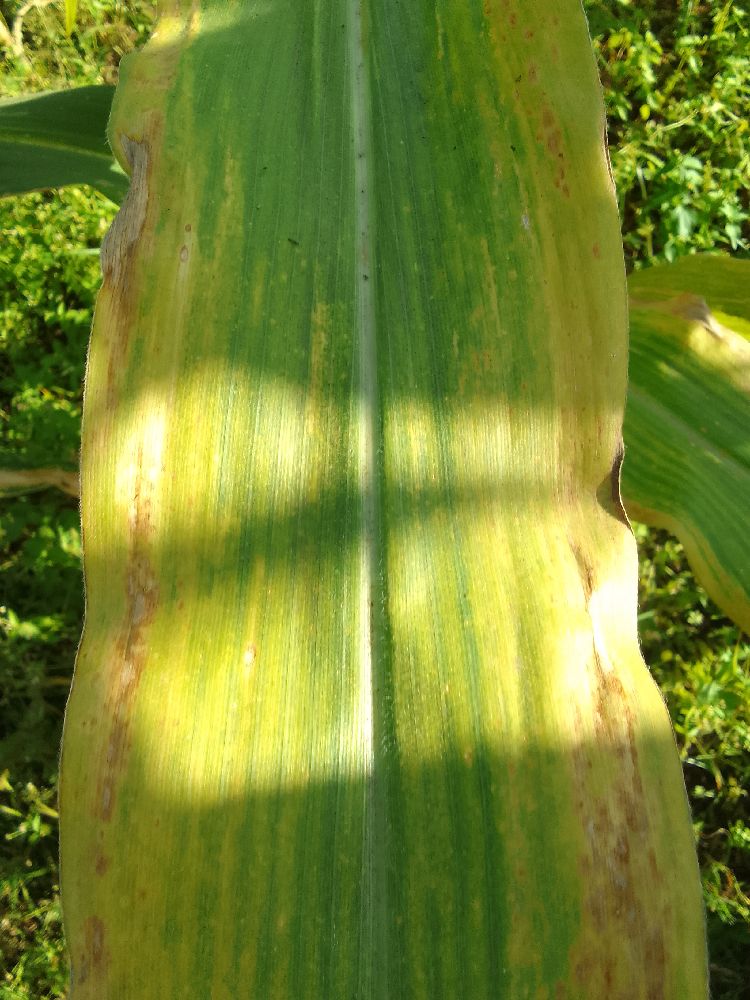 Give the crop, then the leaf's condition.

maize, maize lethal necrosis
